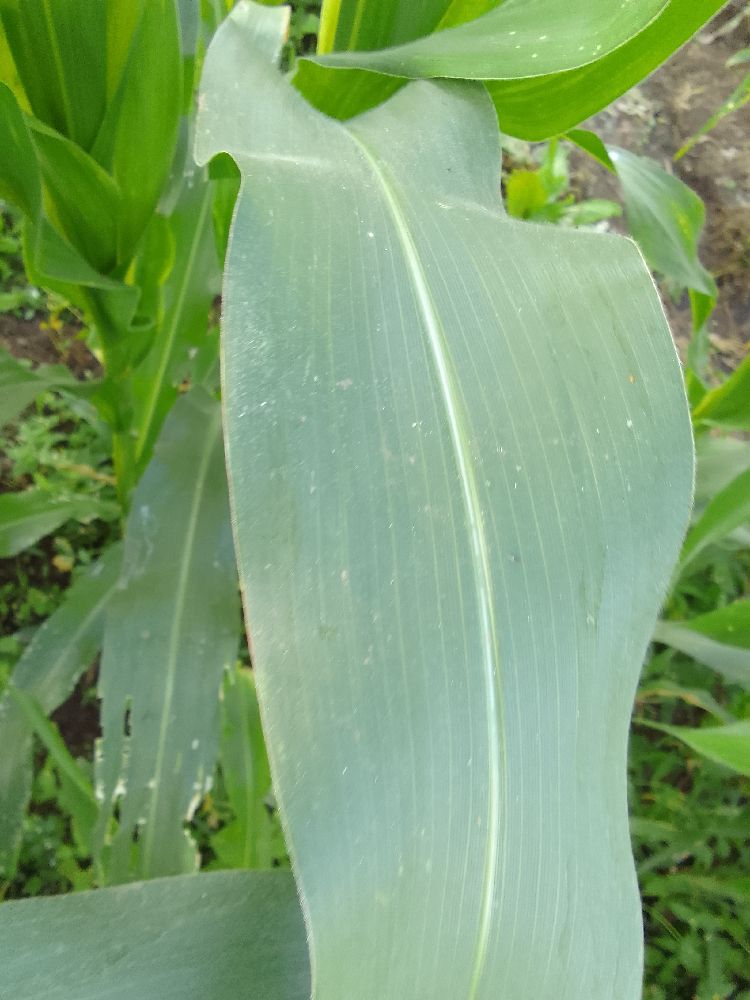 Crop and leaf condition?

maize, healthy
